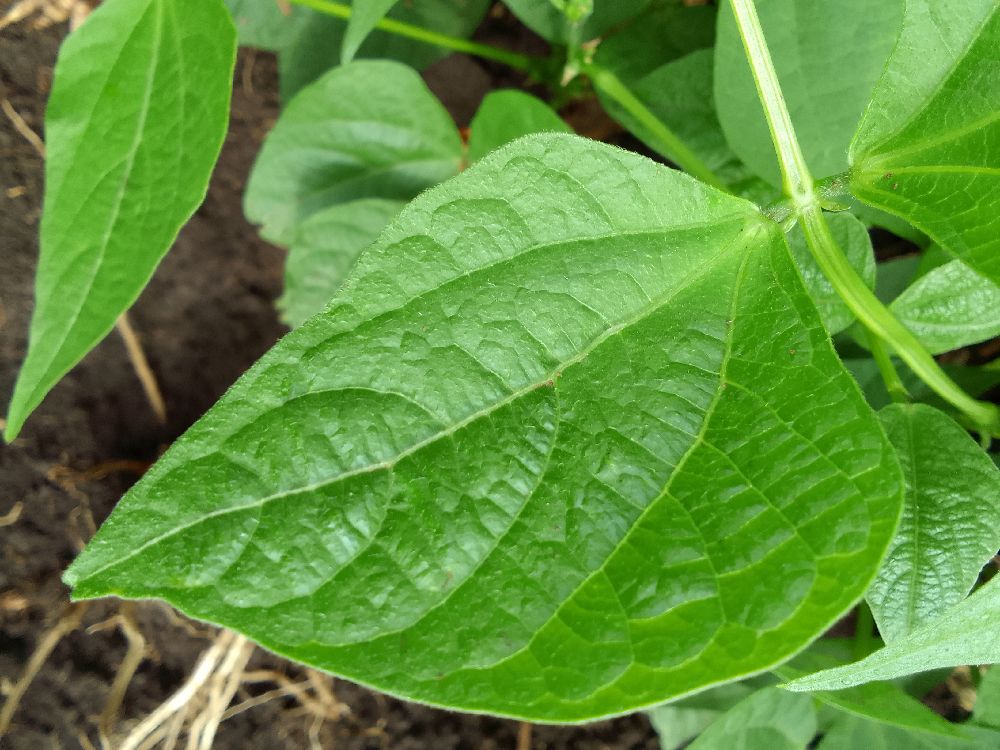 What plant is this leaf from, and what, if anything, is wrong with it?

common bean, healthy
